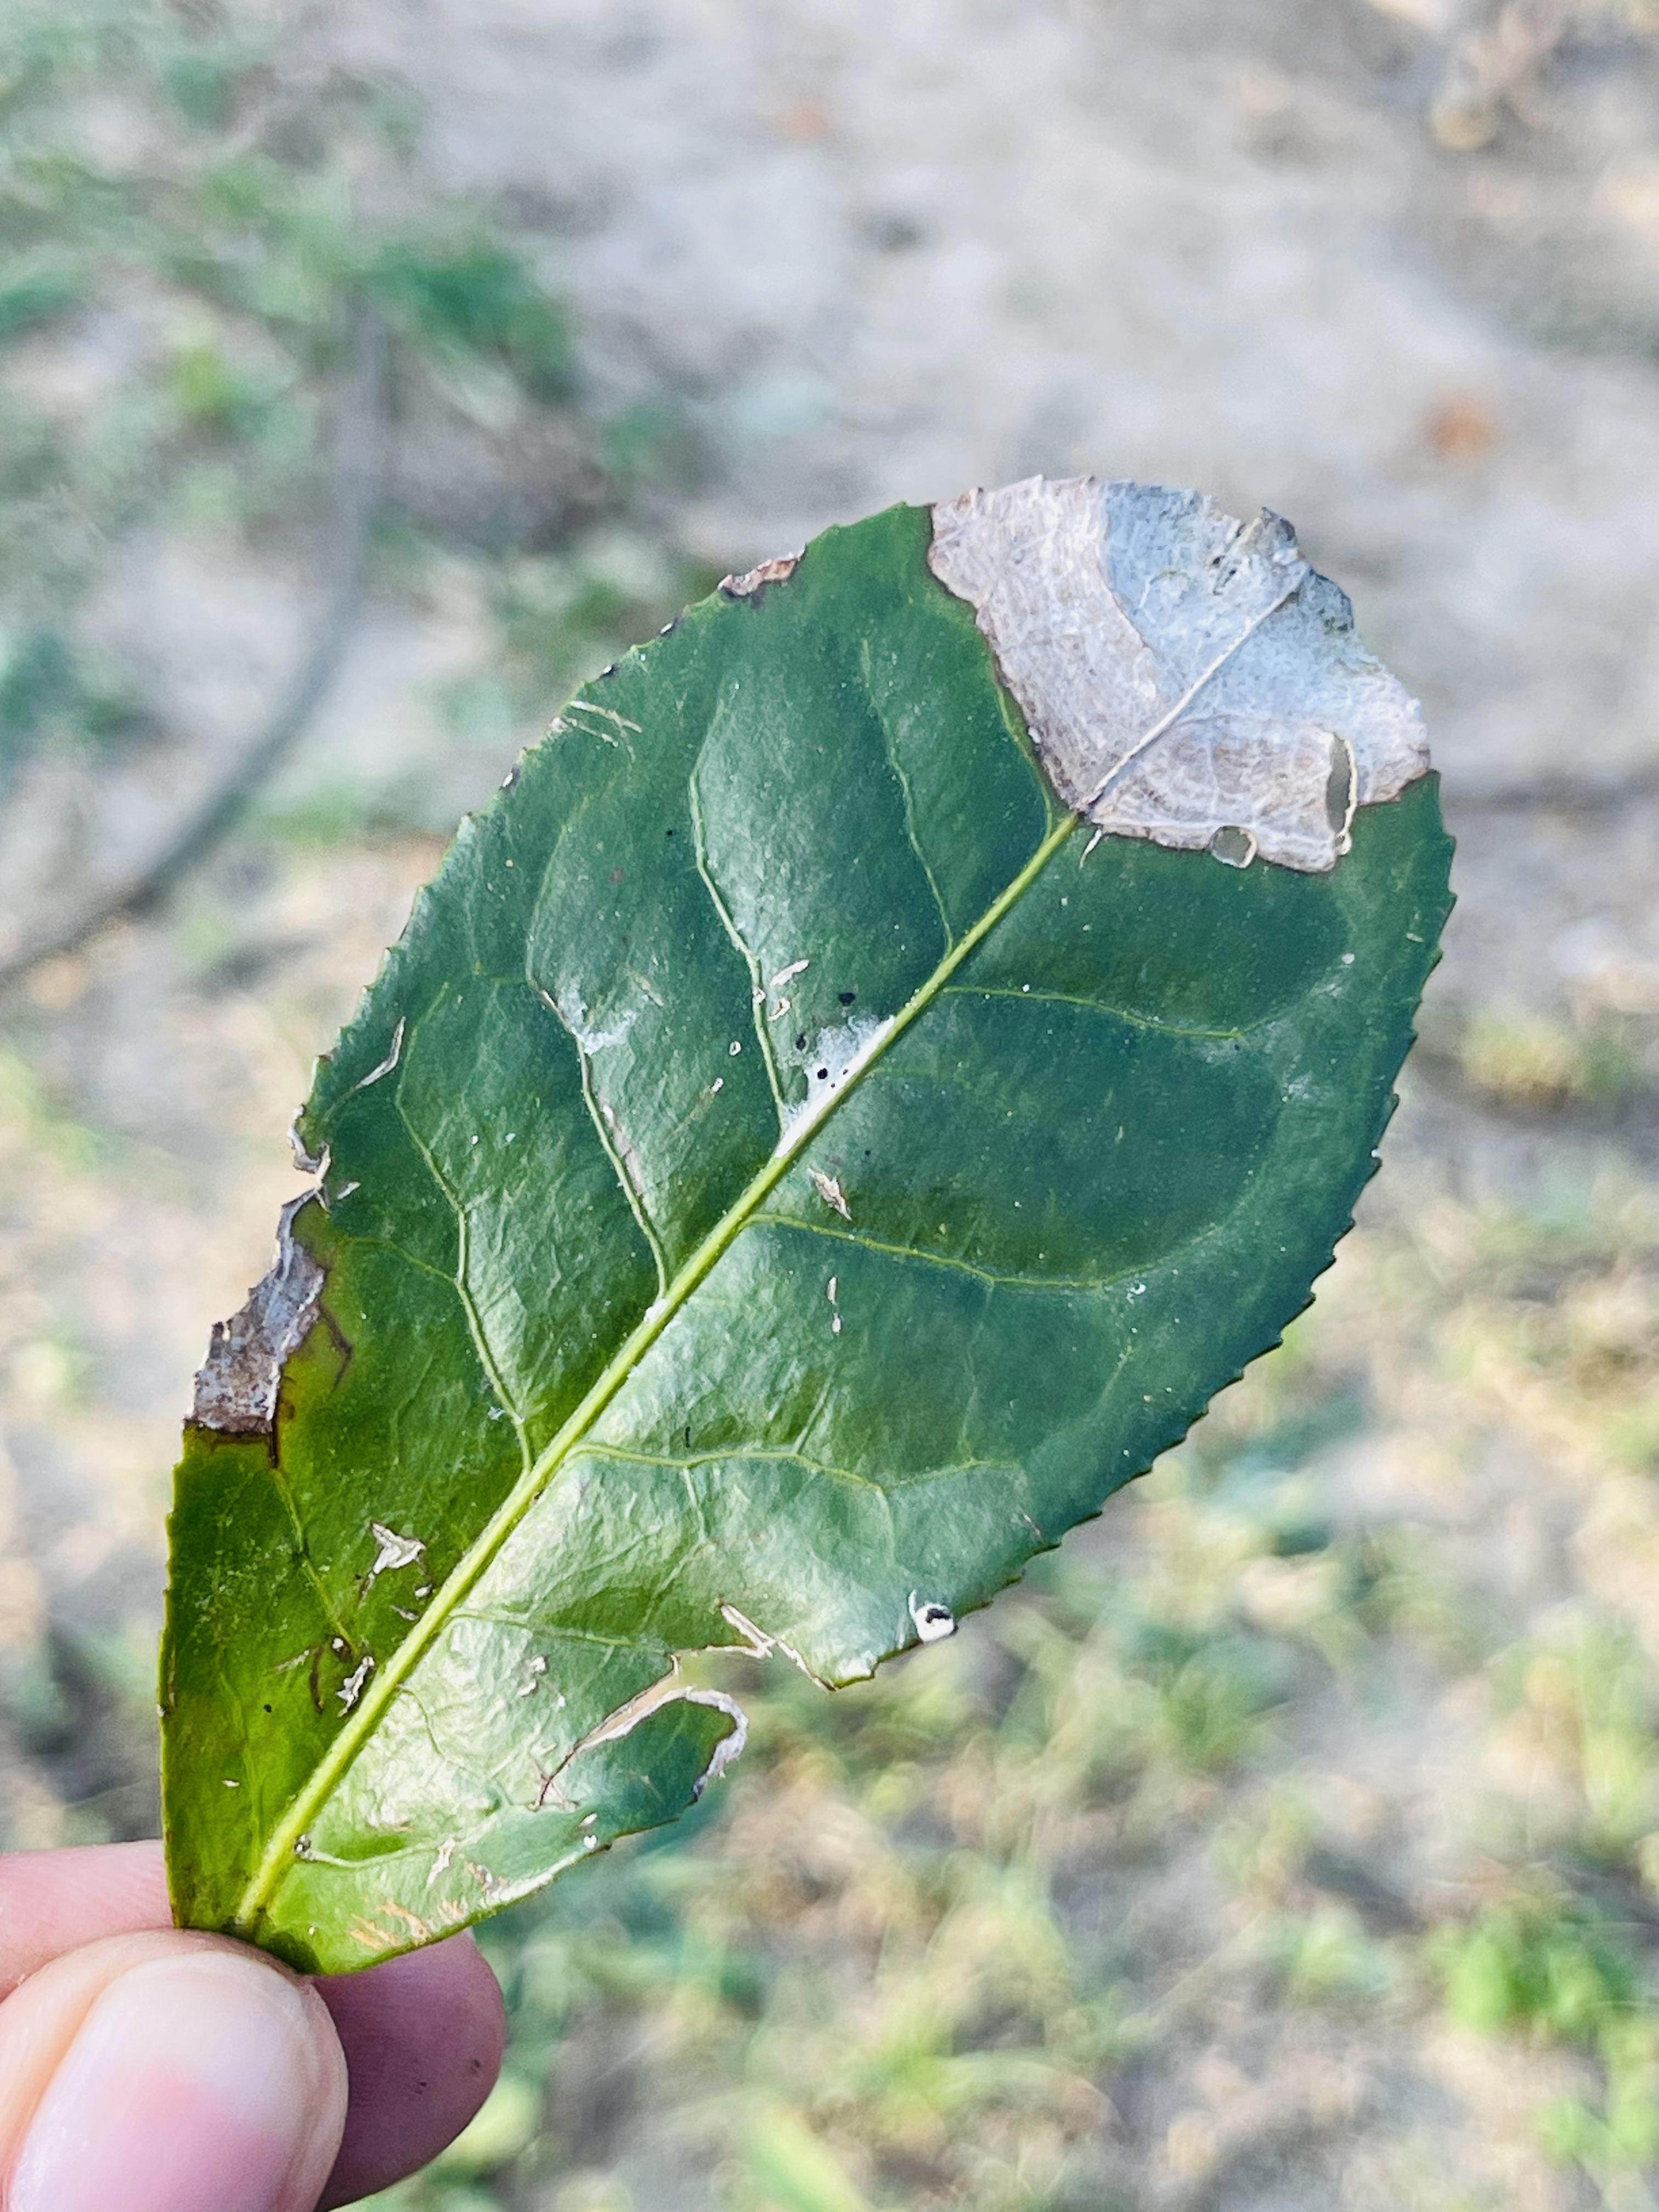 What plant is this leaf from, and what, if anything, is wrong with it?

tea, blight
